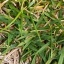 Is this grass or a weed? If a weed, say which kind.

grass
